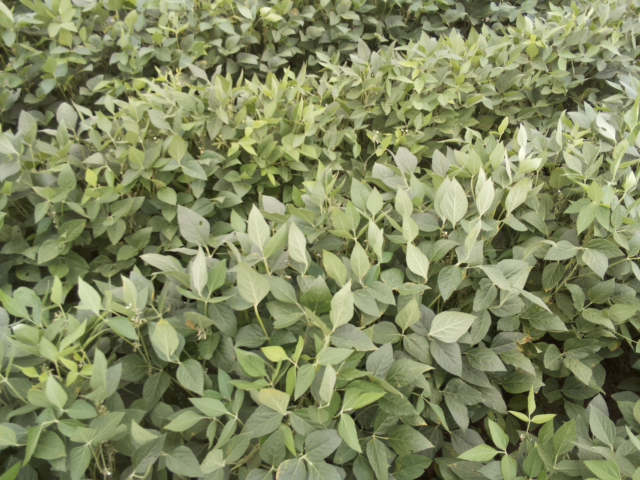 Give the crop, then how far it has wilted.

soybean, leaflets folding inward at secondary pulvinus with no turgor loss in leaflets or petioles
